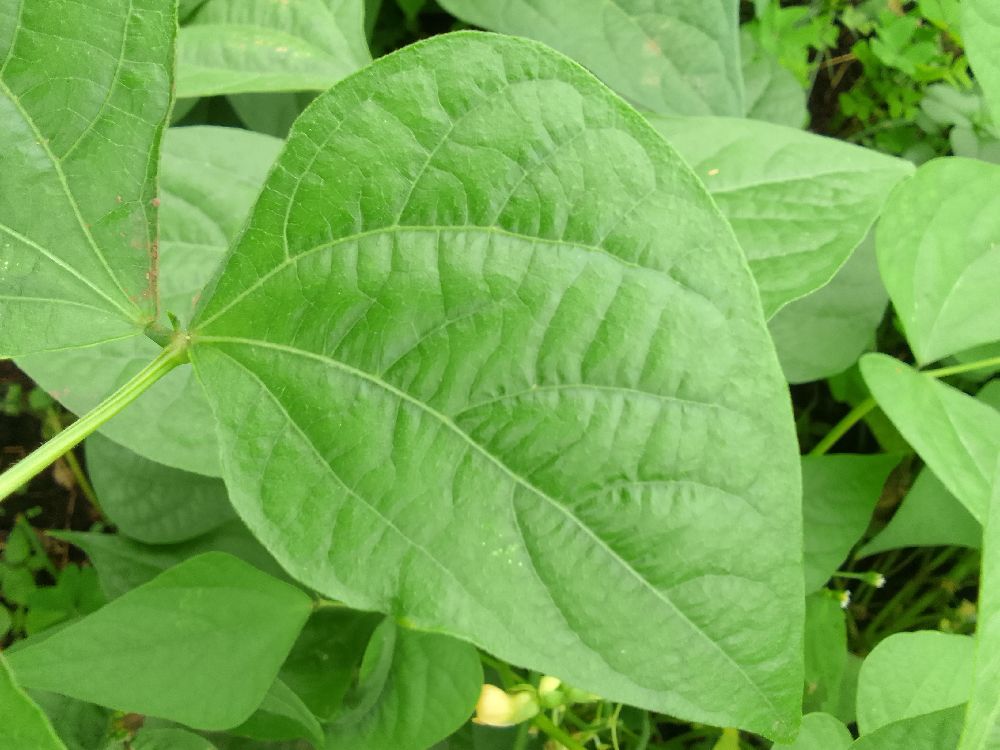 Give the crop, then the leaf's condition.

common bean, healthy
